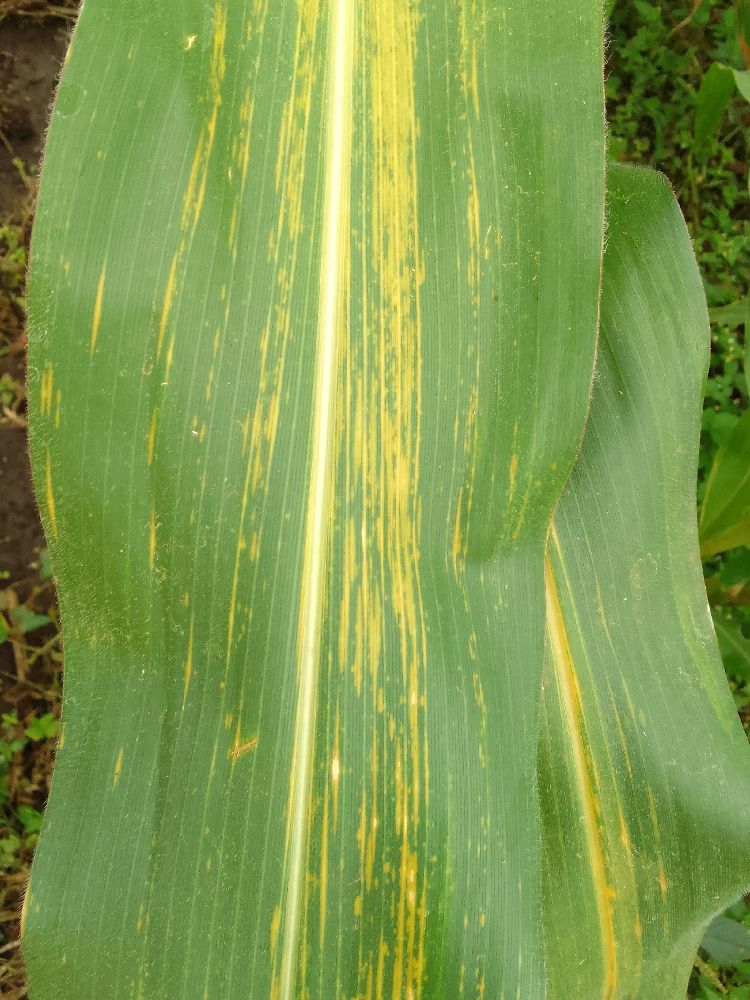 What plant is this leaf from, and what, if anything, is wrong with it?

maize, maize lethal necrosis
